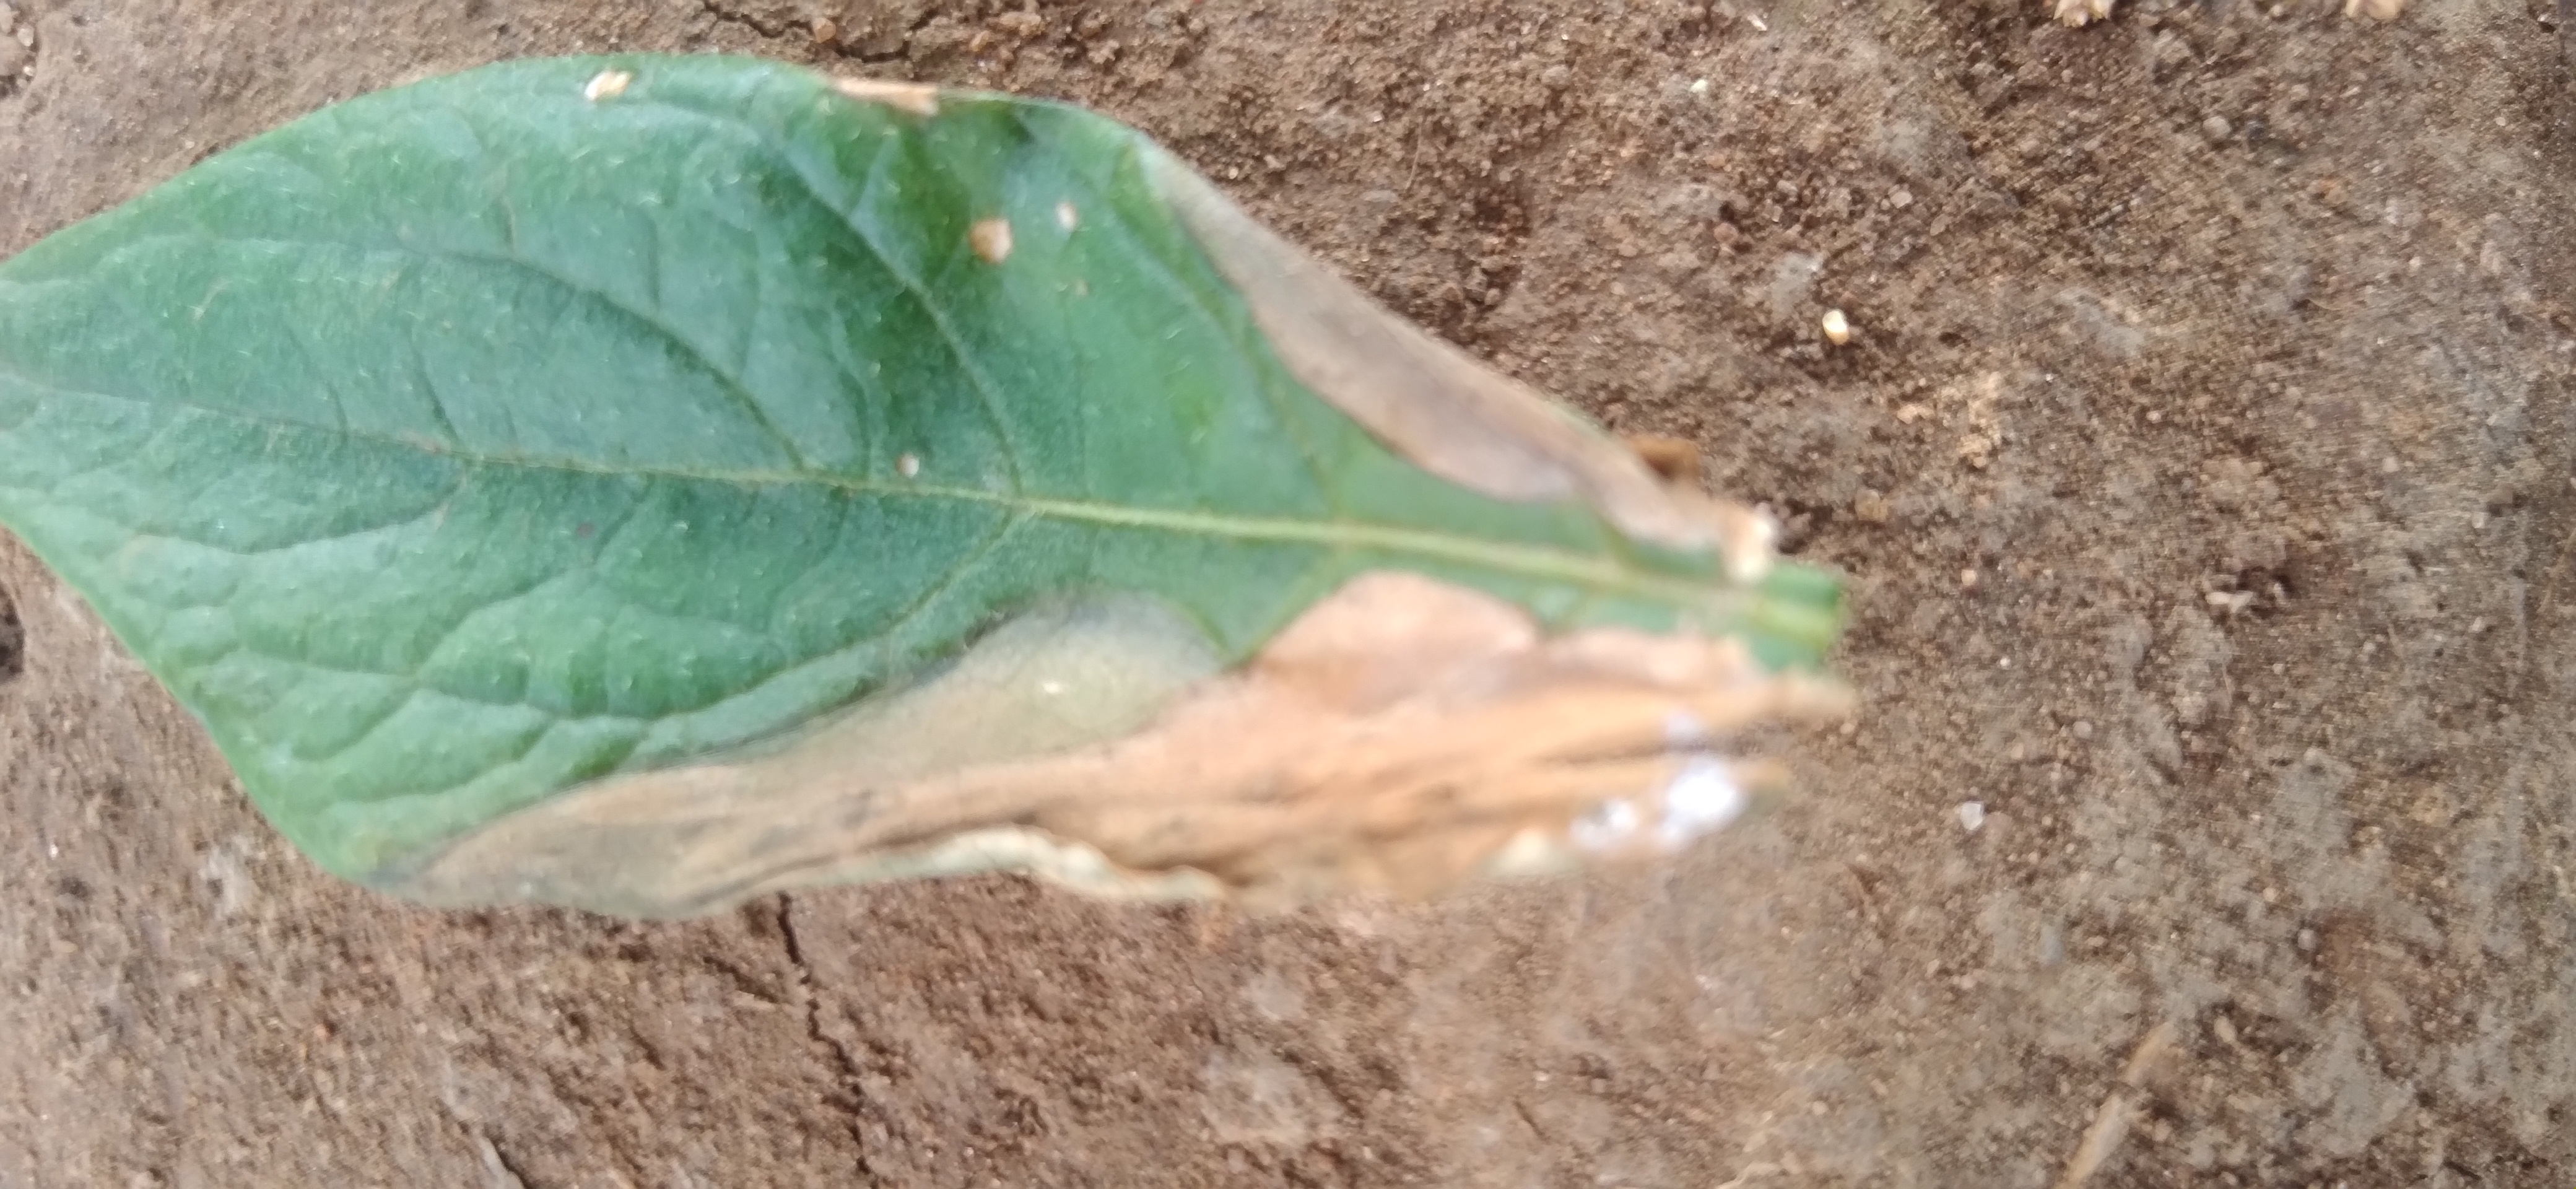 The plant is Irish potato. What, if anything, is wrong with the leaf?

early blight
